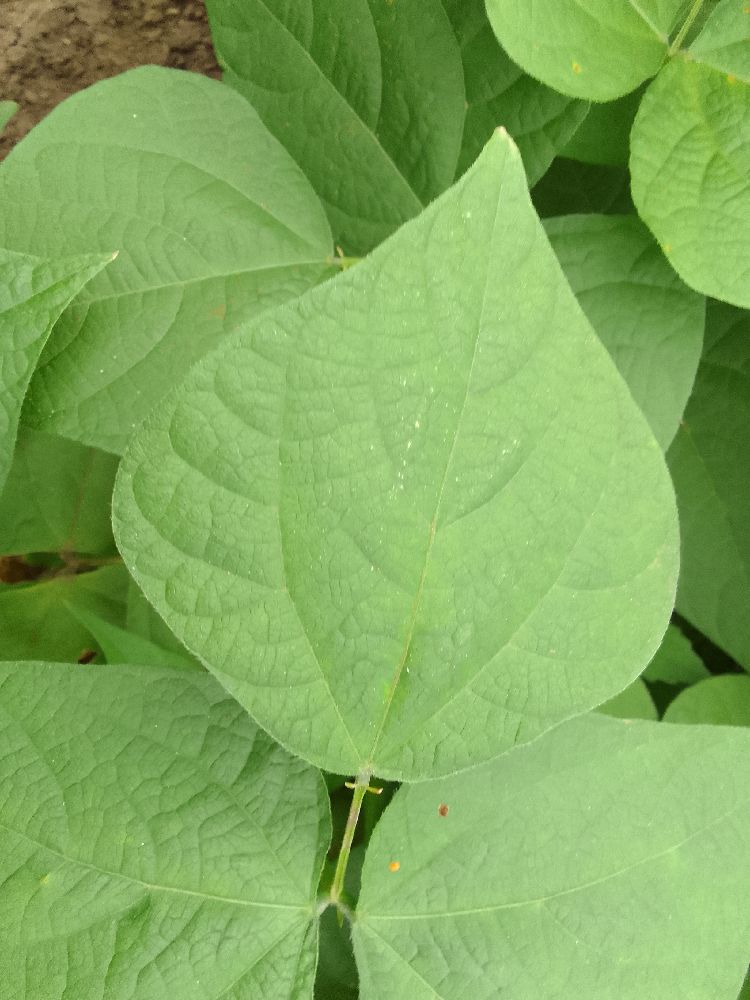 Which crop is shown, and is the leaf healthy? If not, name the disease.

common bean, healthy
